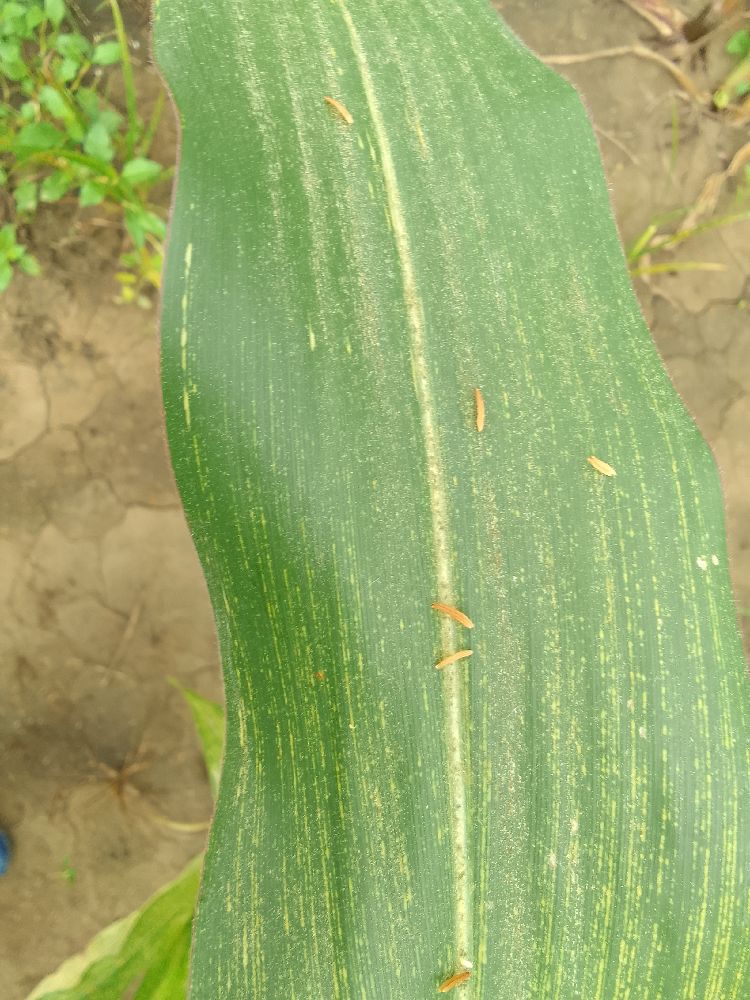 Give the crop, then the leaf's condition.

maize, maize streak virus
